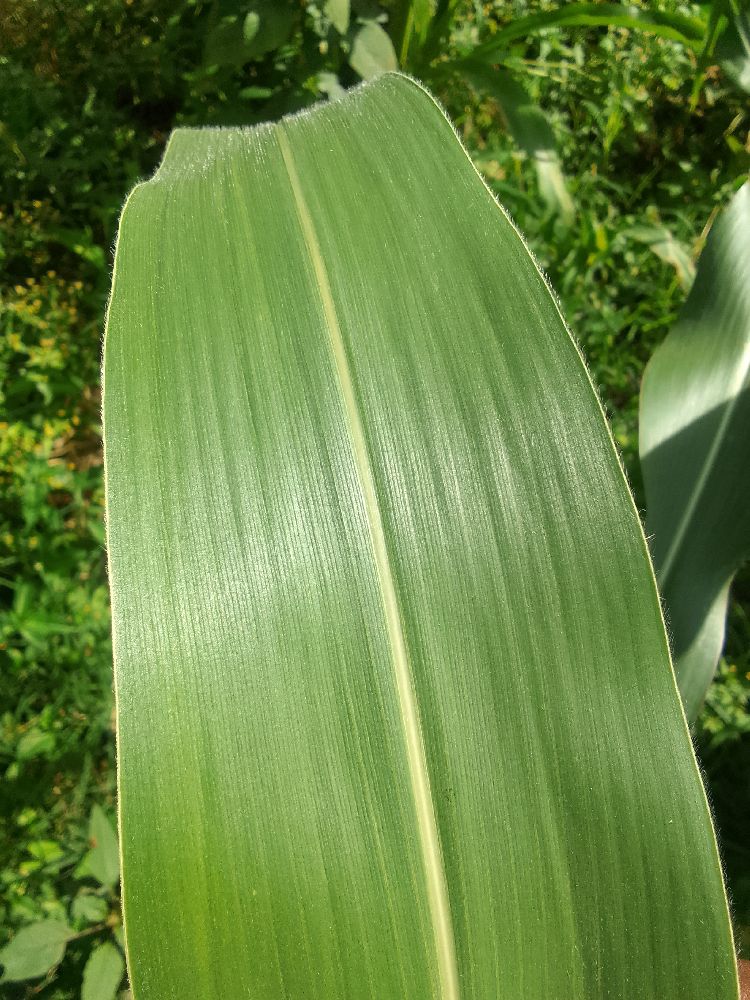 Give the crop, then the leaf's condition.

maize, healthy
